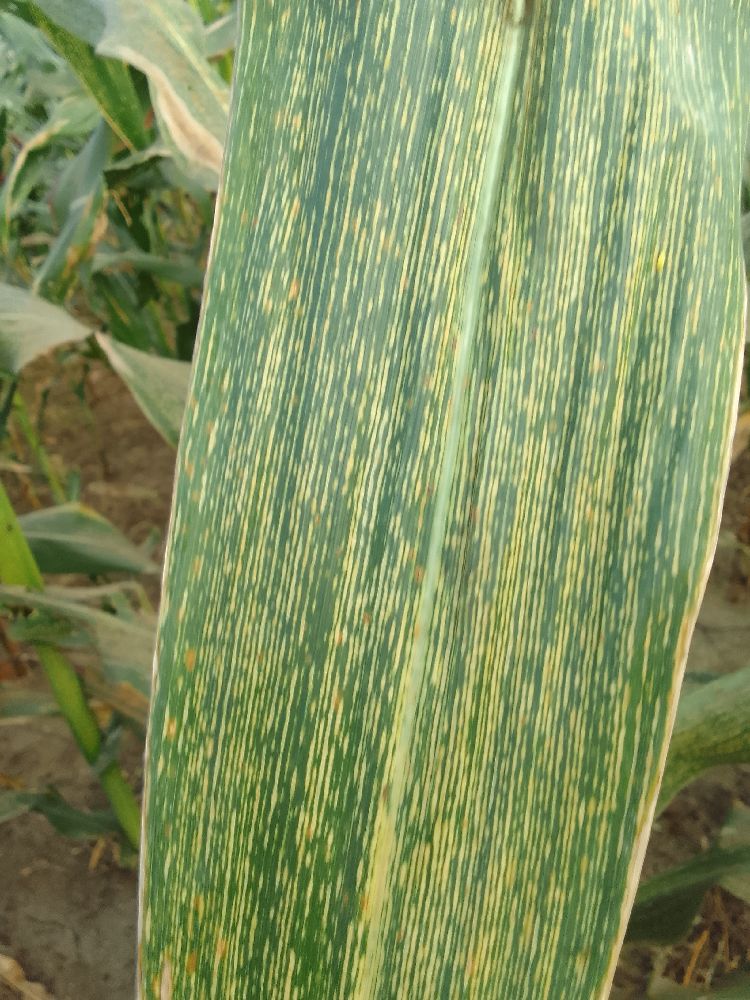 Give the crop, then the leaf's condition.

maize, maize streak virus
